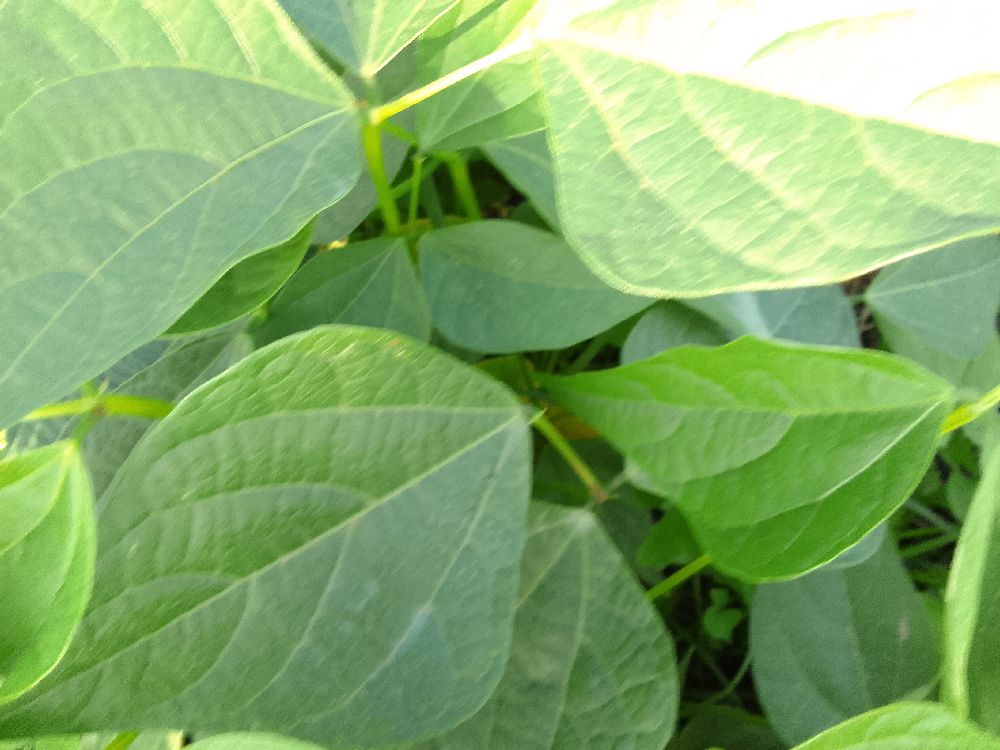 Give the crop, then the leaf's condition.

common bean, healthy
